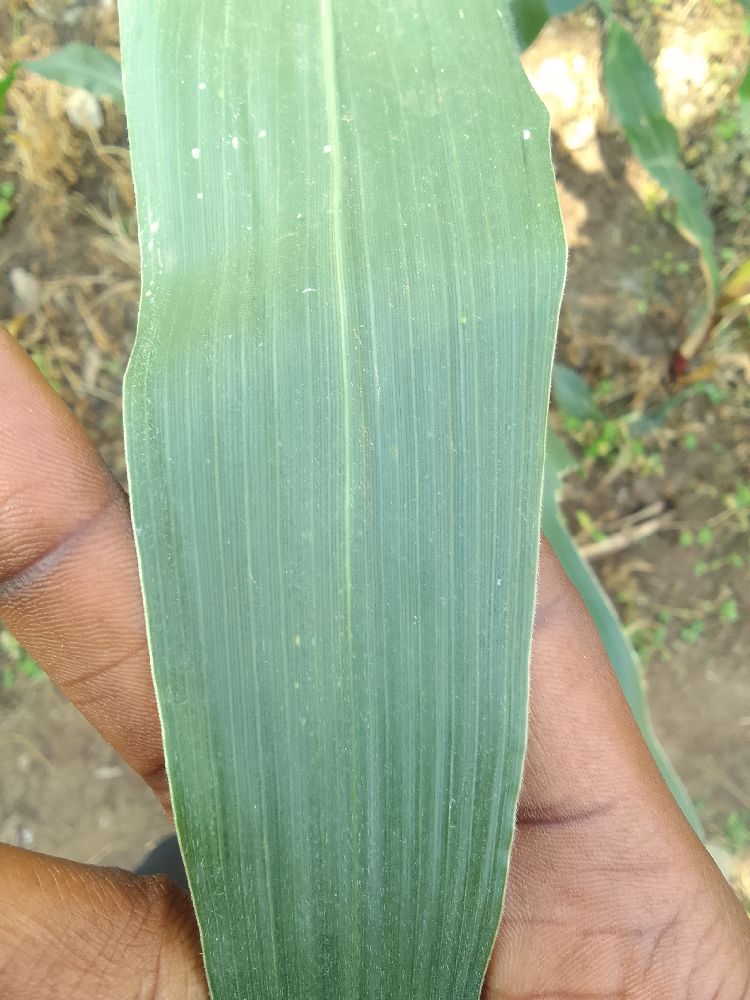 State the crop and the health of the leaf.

maize, healthy
